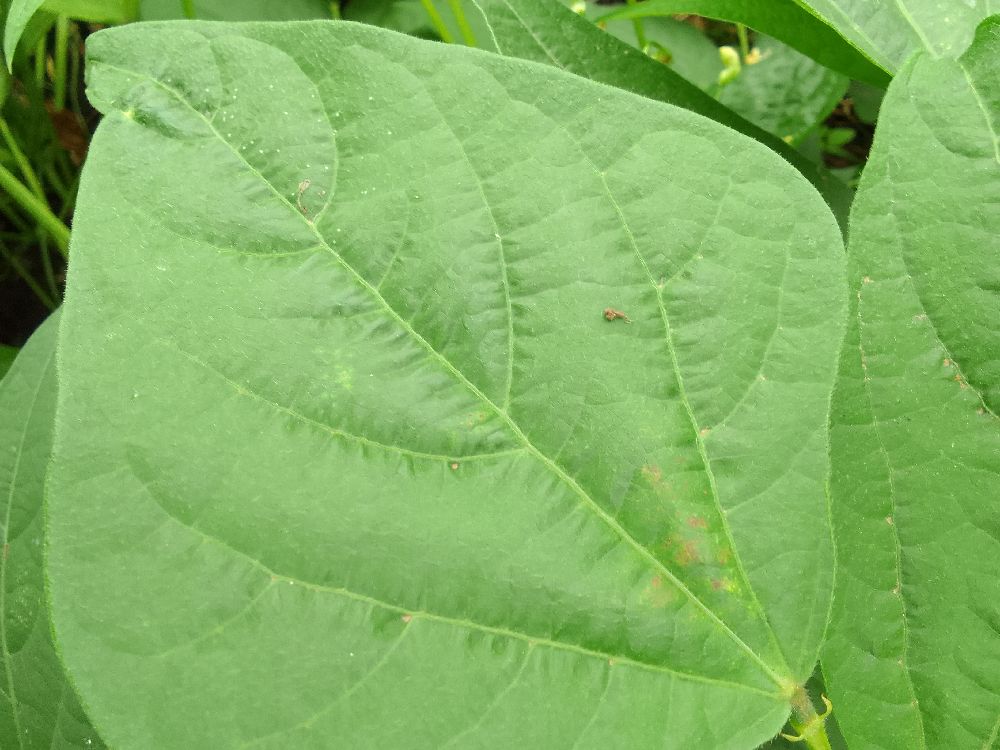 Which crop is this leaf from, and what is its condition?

common bean, healthy
